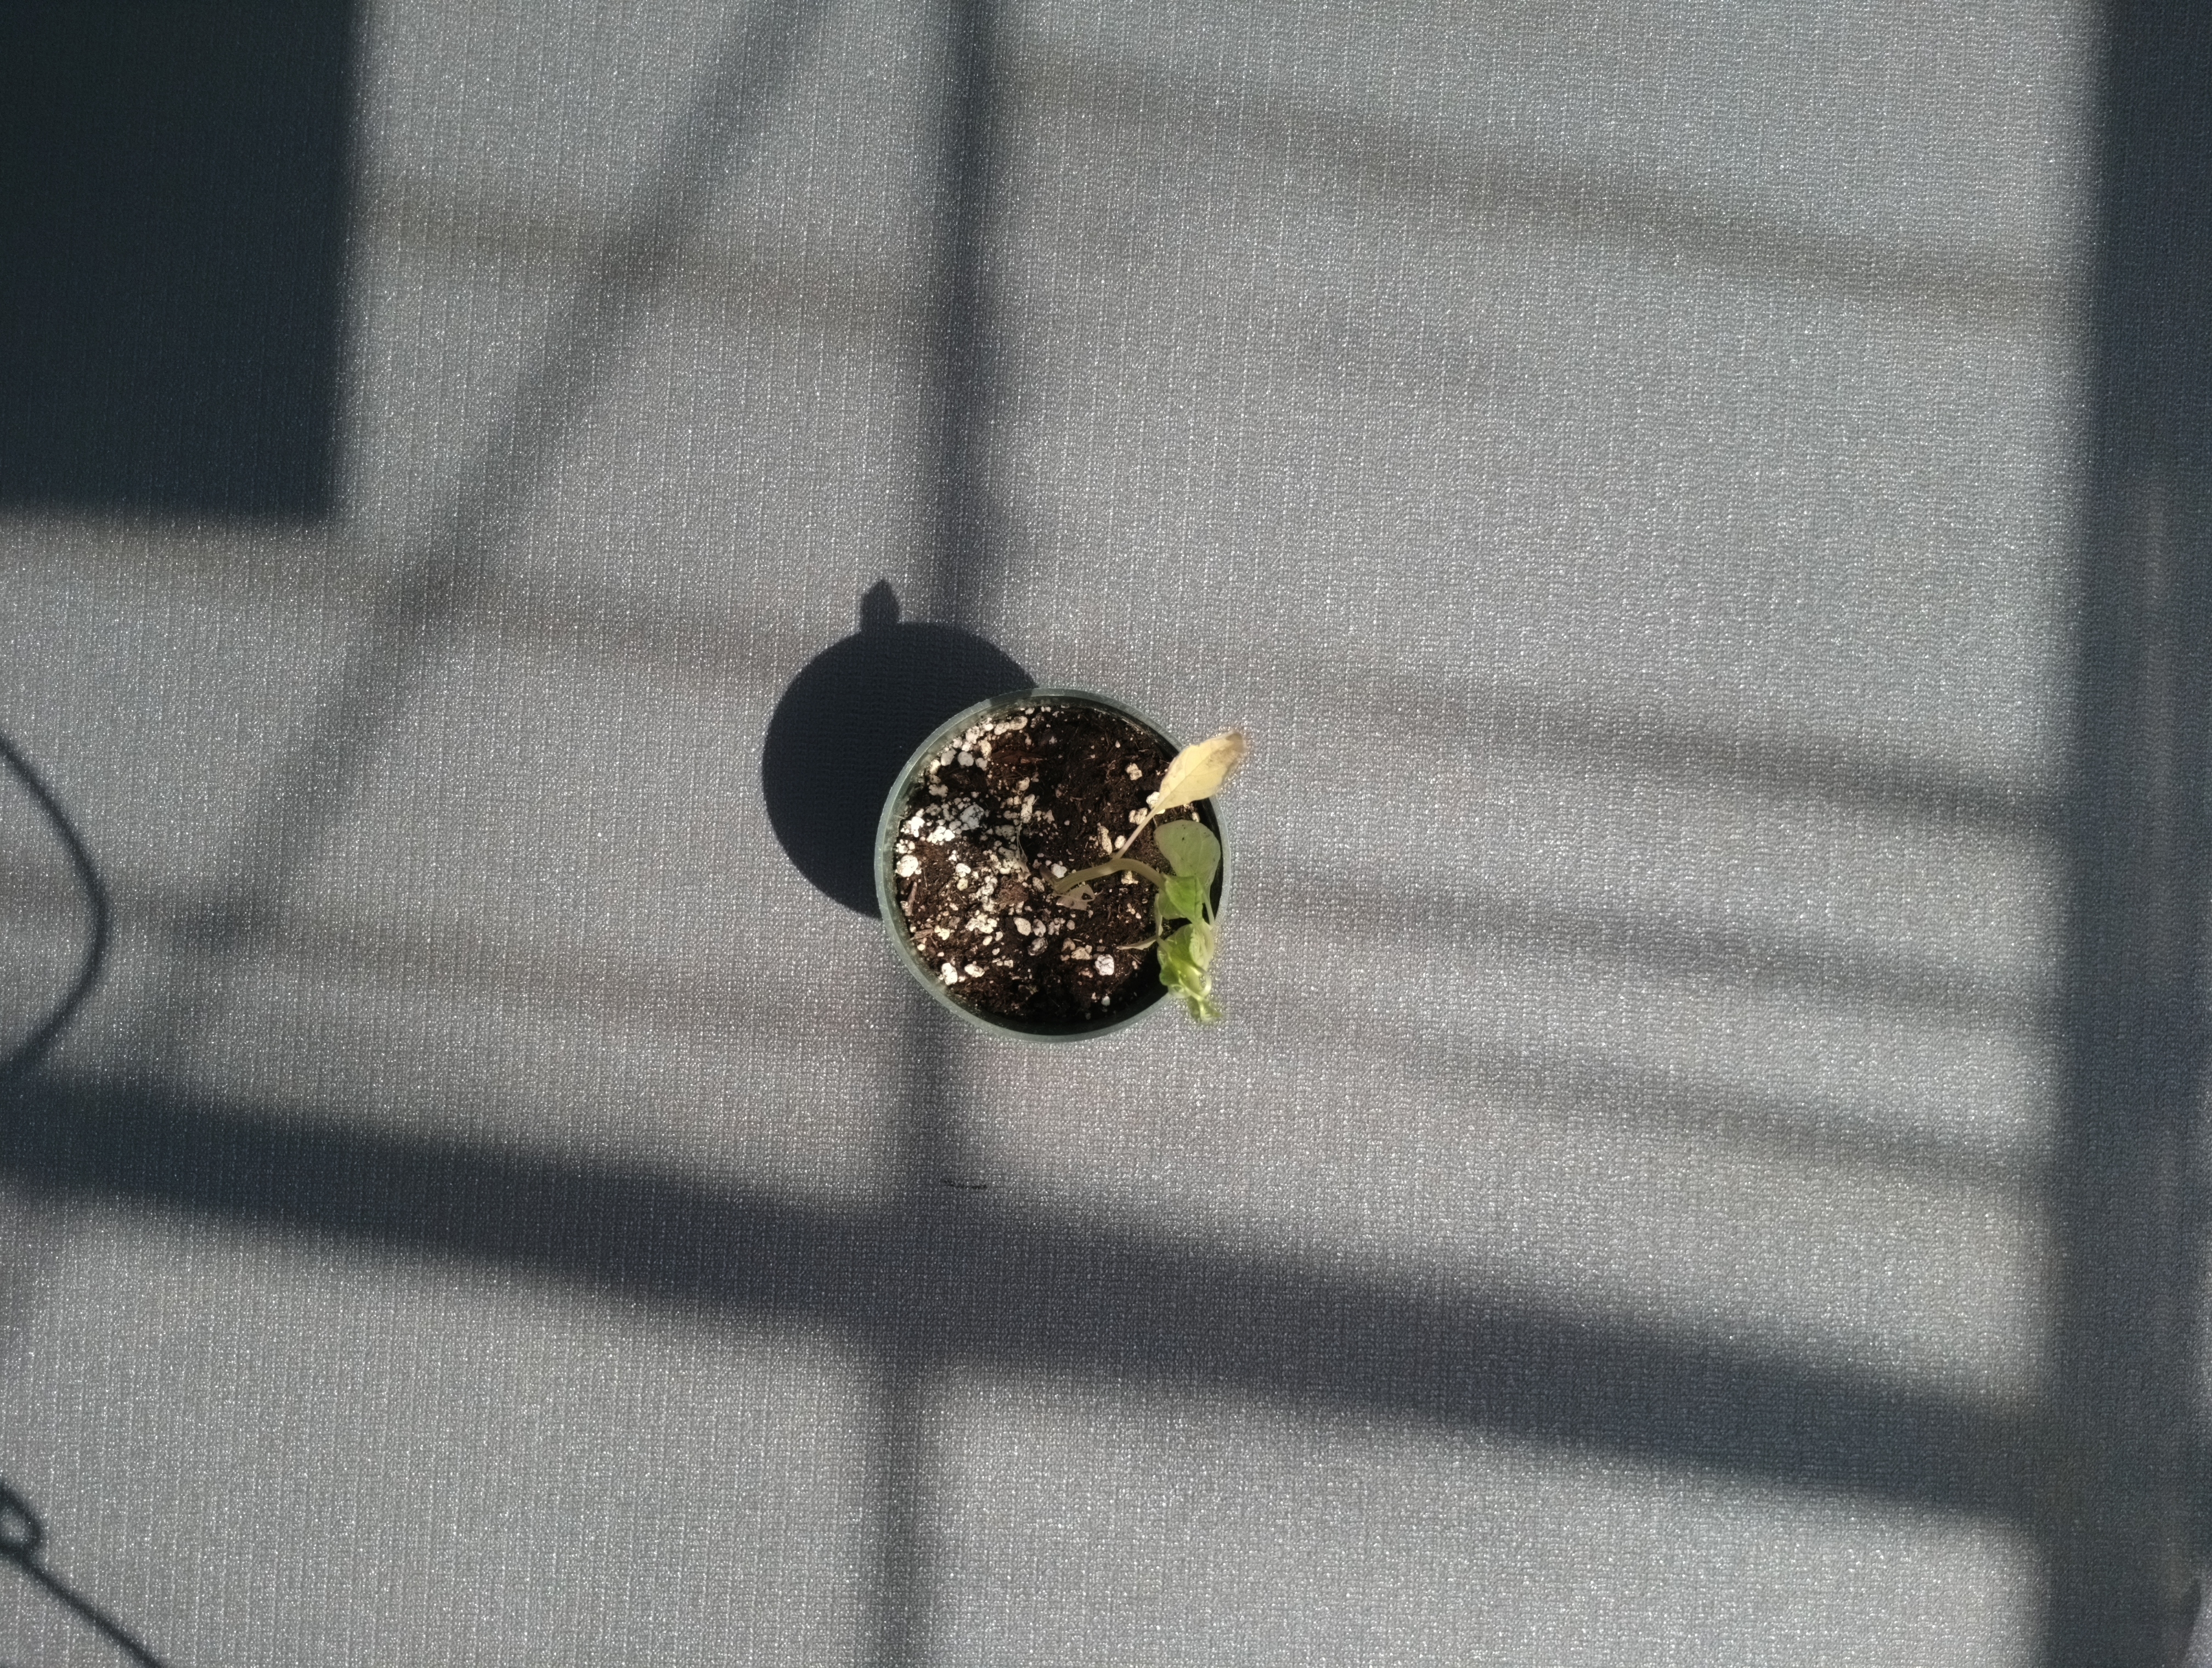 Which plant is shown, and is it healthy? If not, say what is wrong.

waterhemp, epinasty
